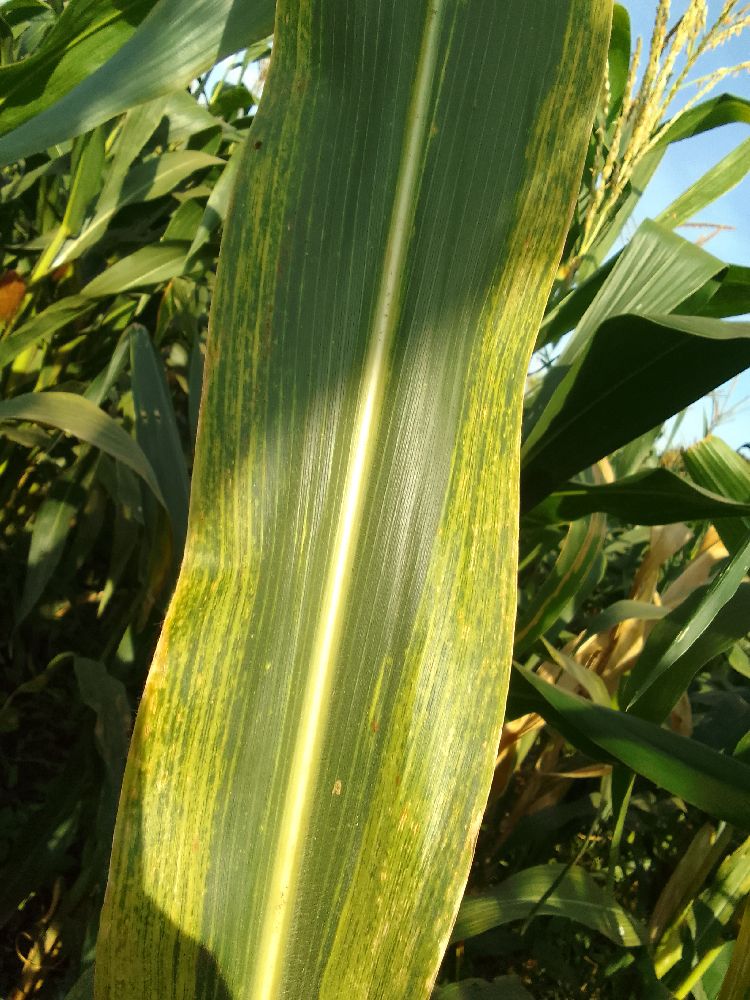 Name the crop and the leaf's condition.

maize, maize lethal necrosis
